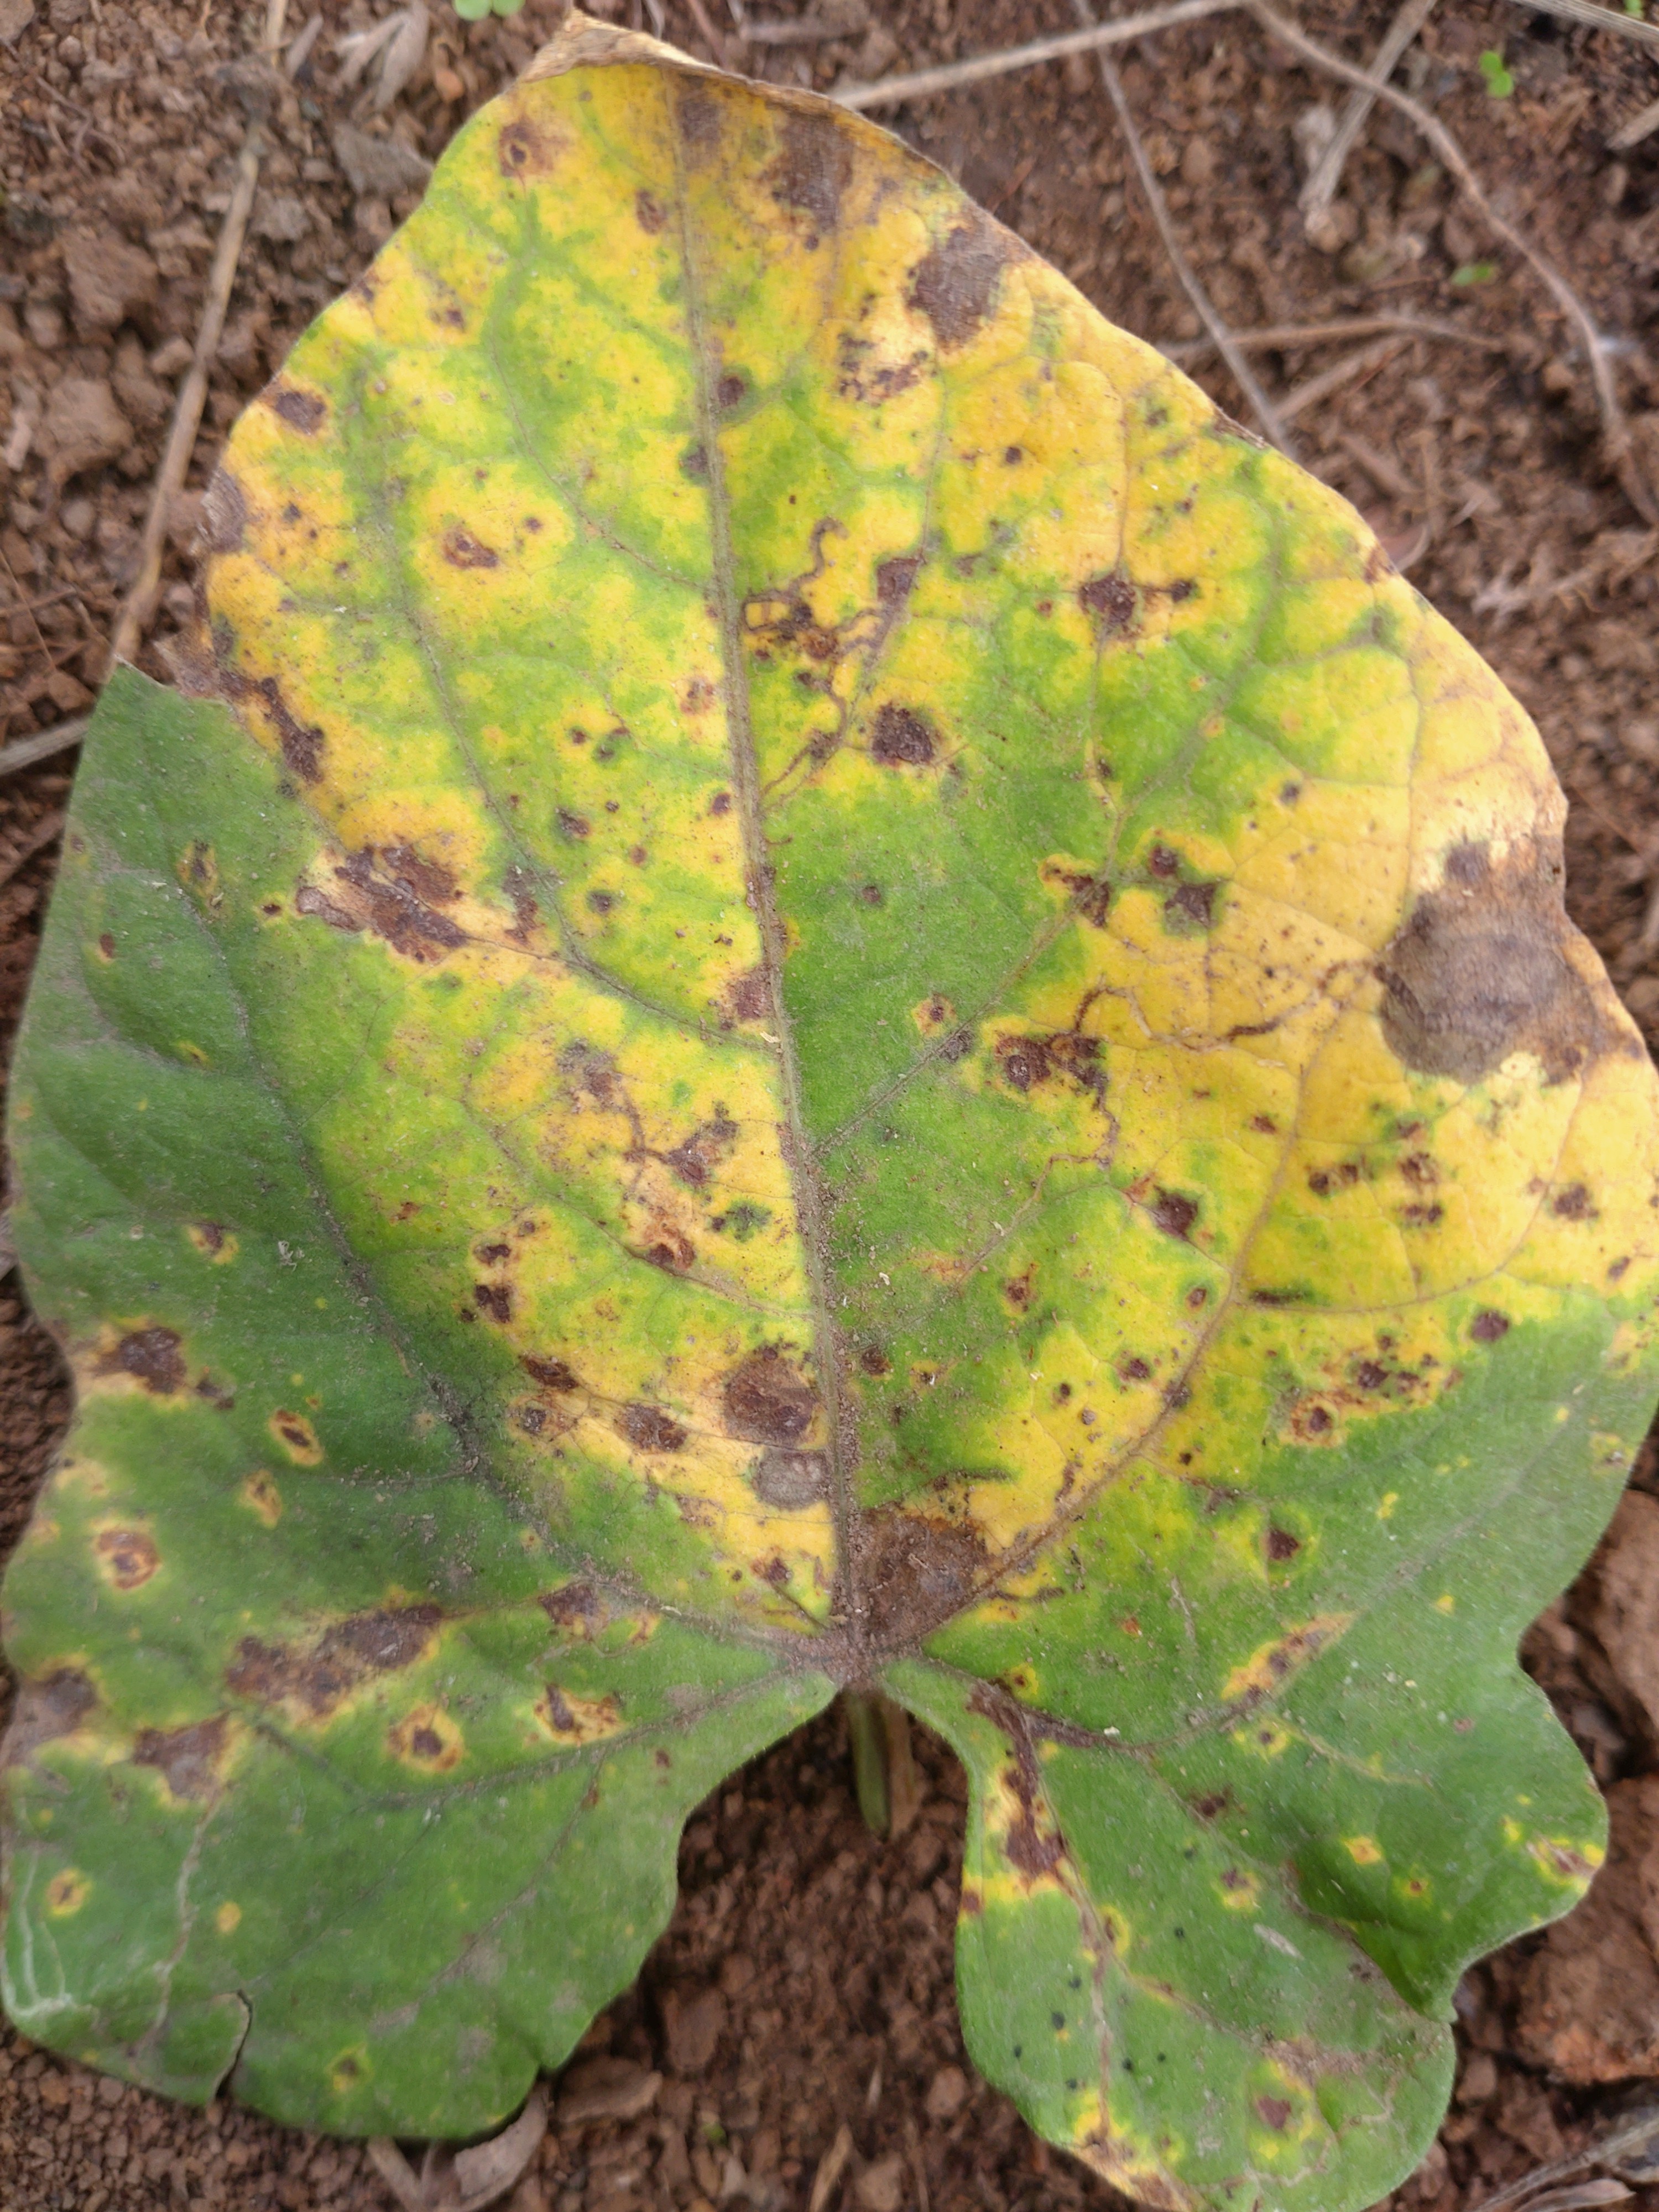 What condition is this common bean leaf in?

rust
